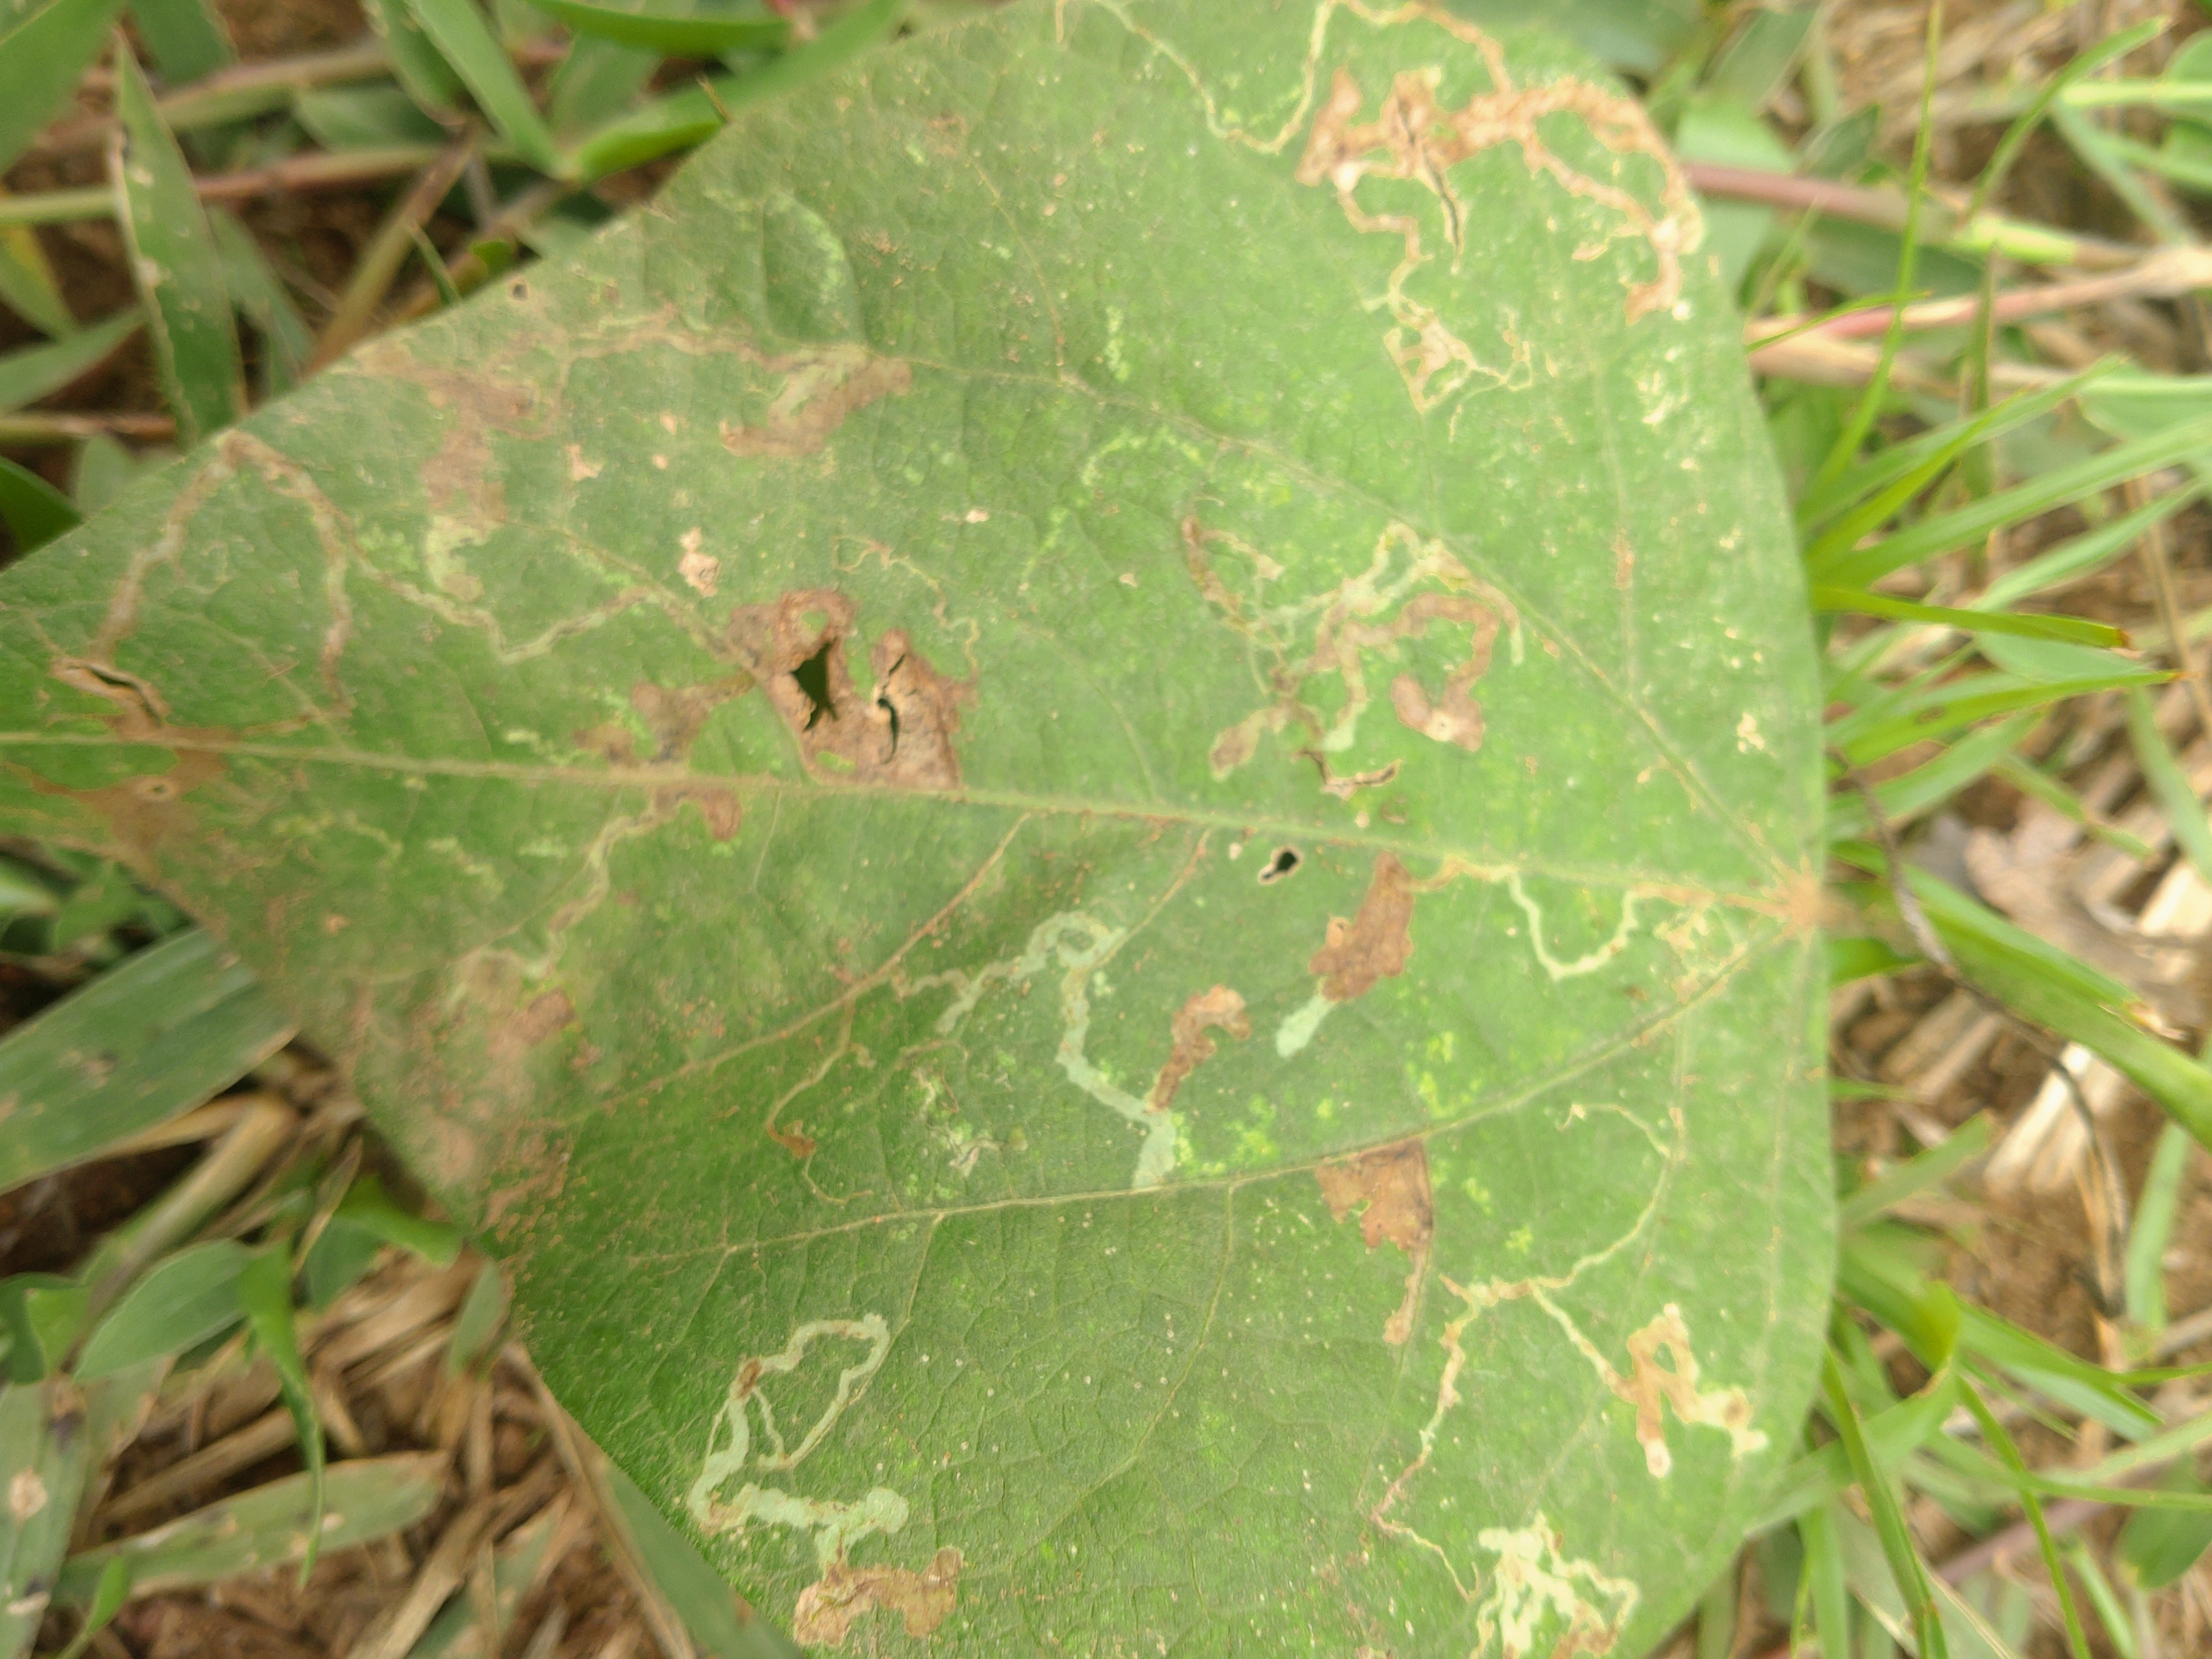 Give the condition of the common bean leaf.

anthracnose
